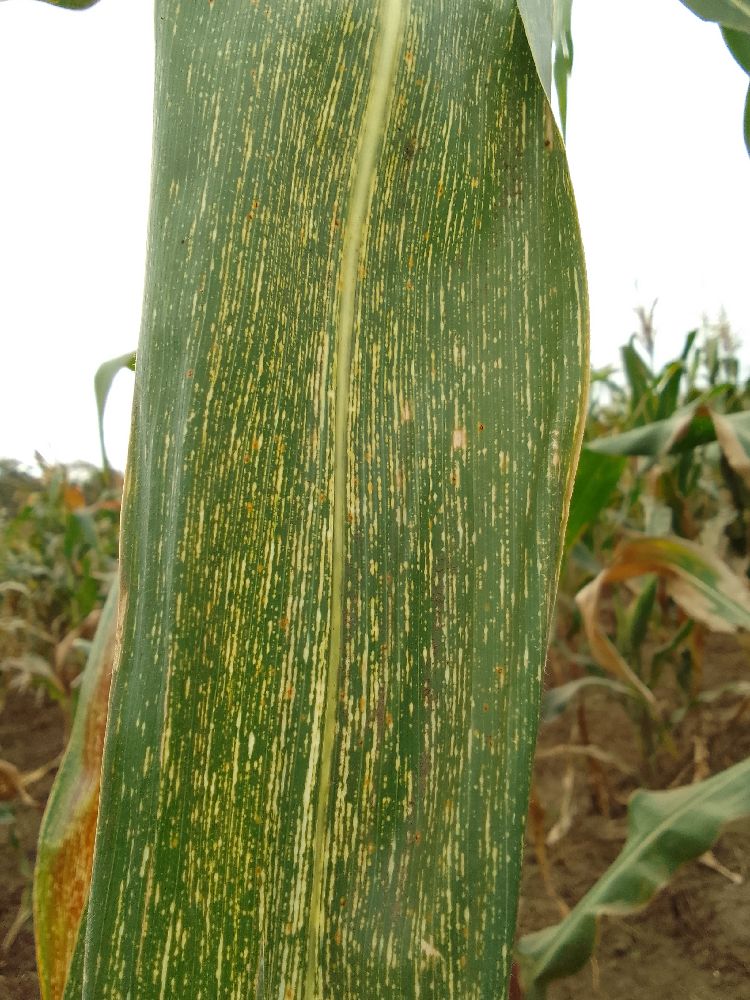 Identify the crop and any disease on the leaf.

maize, maize streak virus
